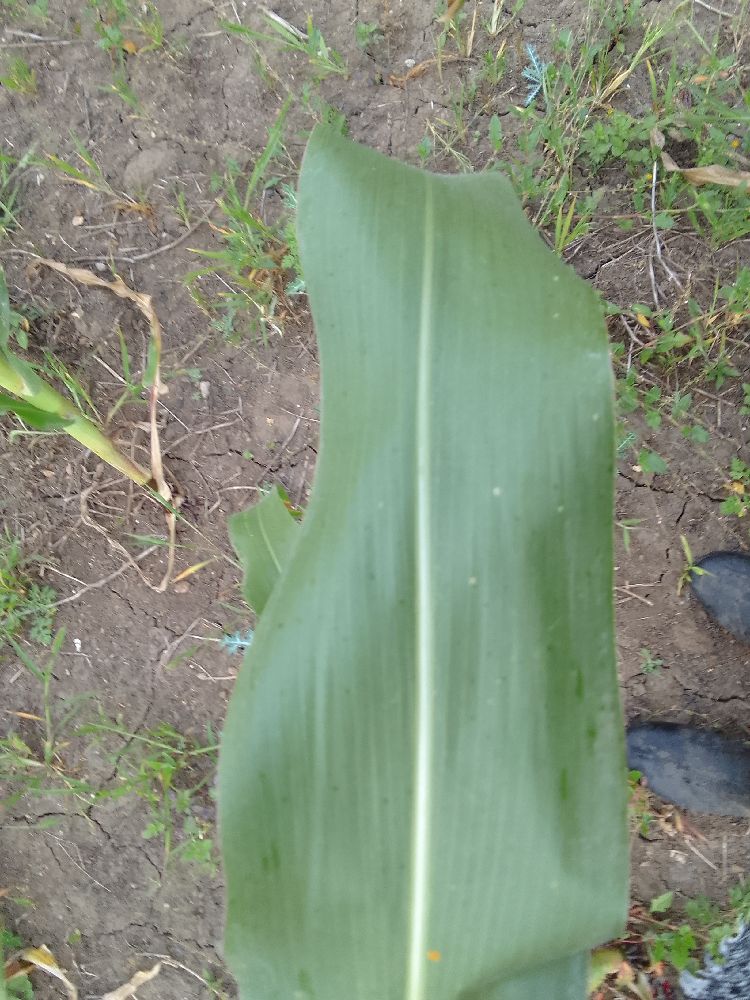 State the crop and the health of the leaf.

maize, healthy
